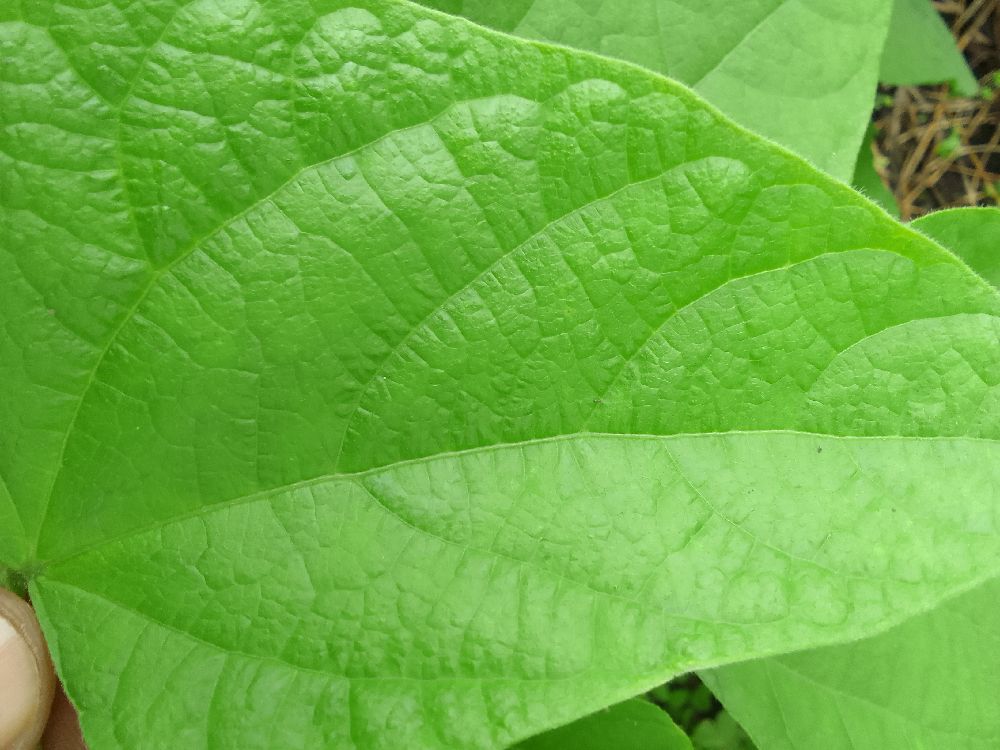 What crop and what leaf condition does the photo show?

common bean, healthy
